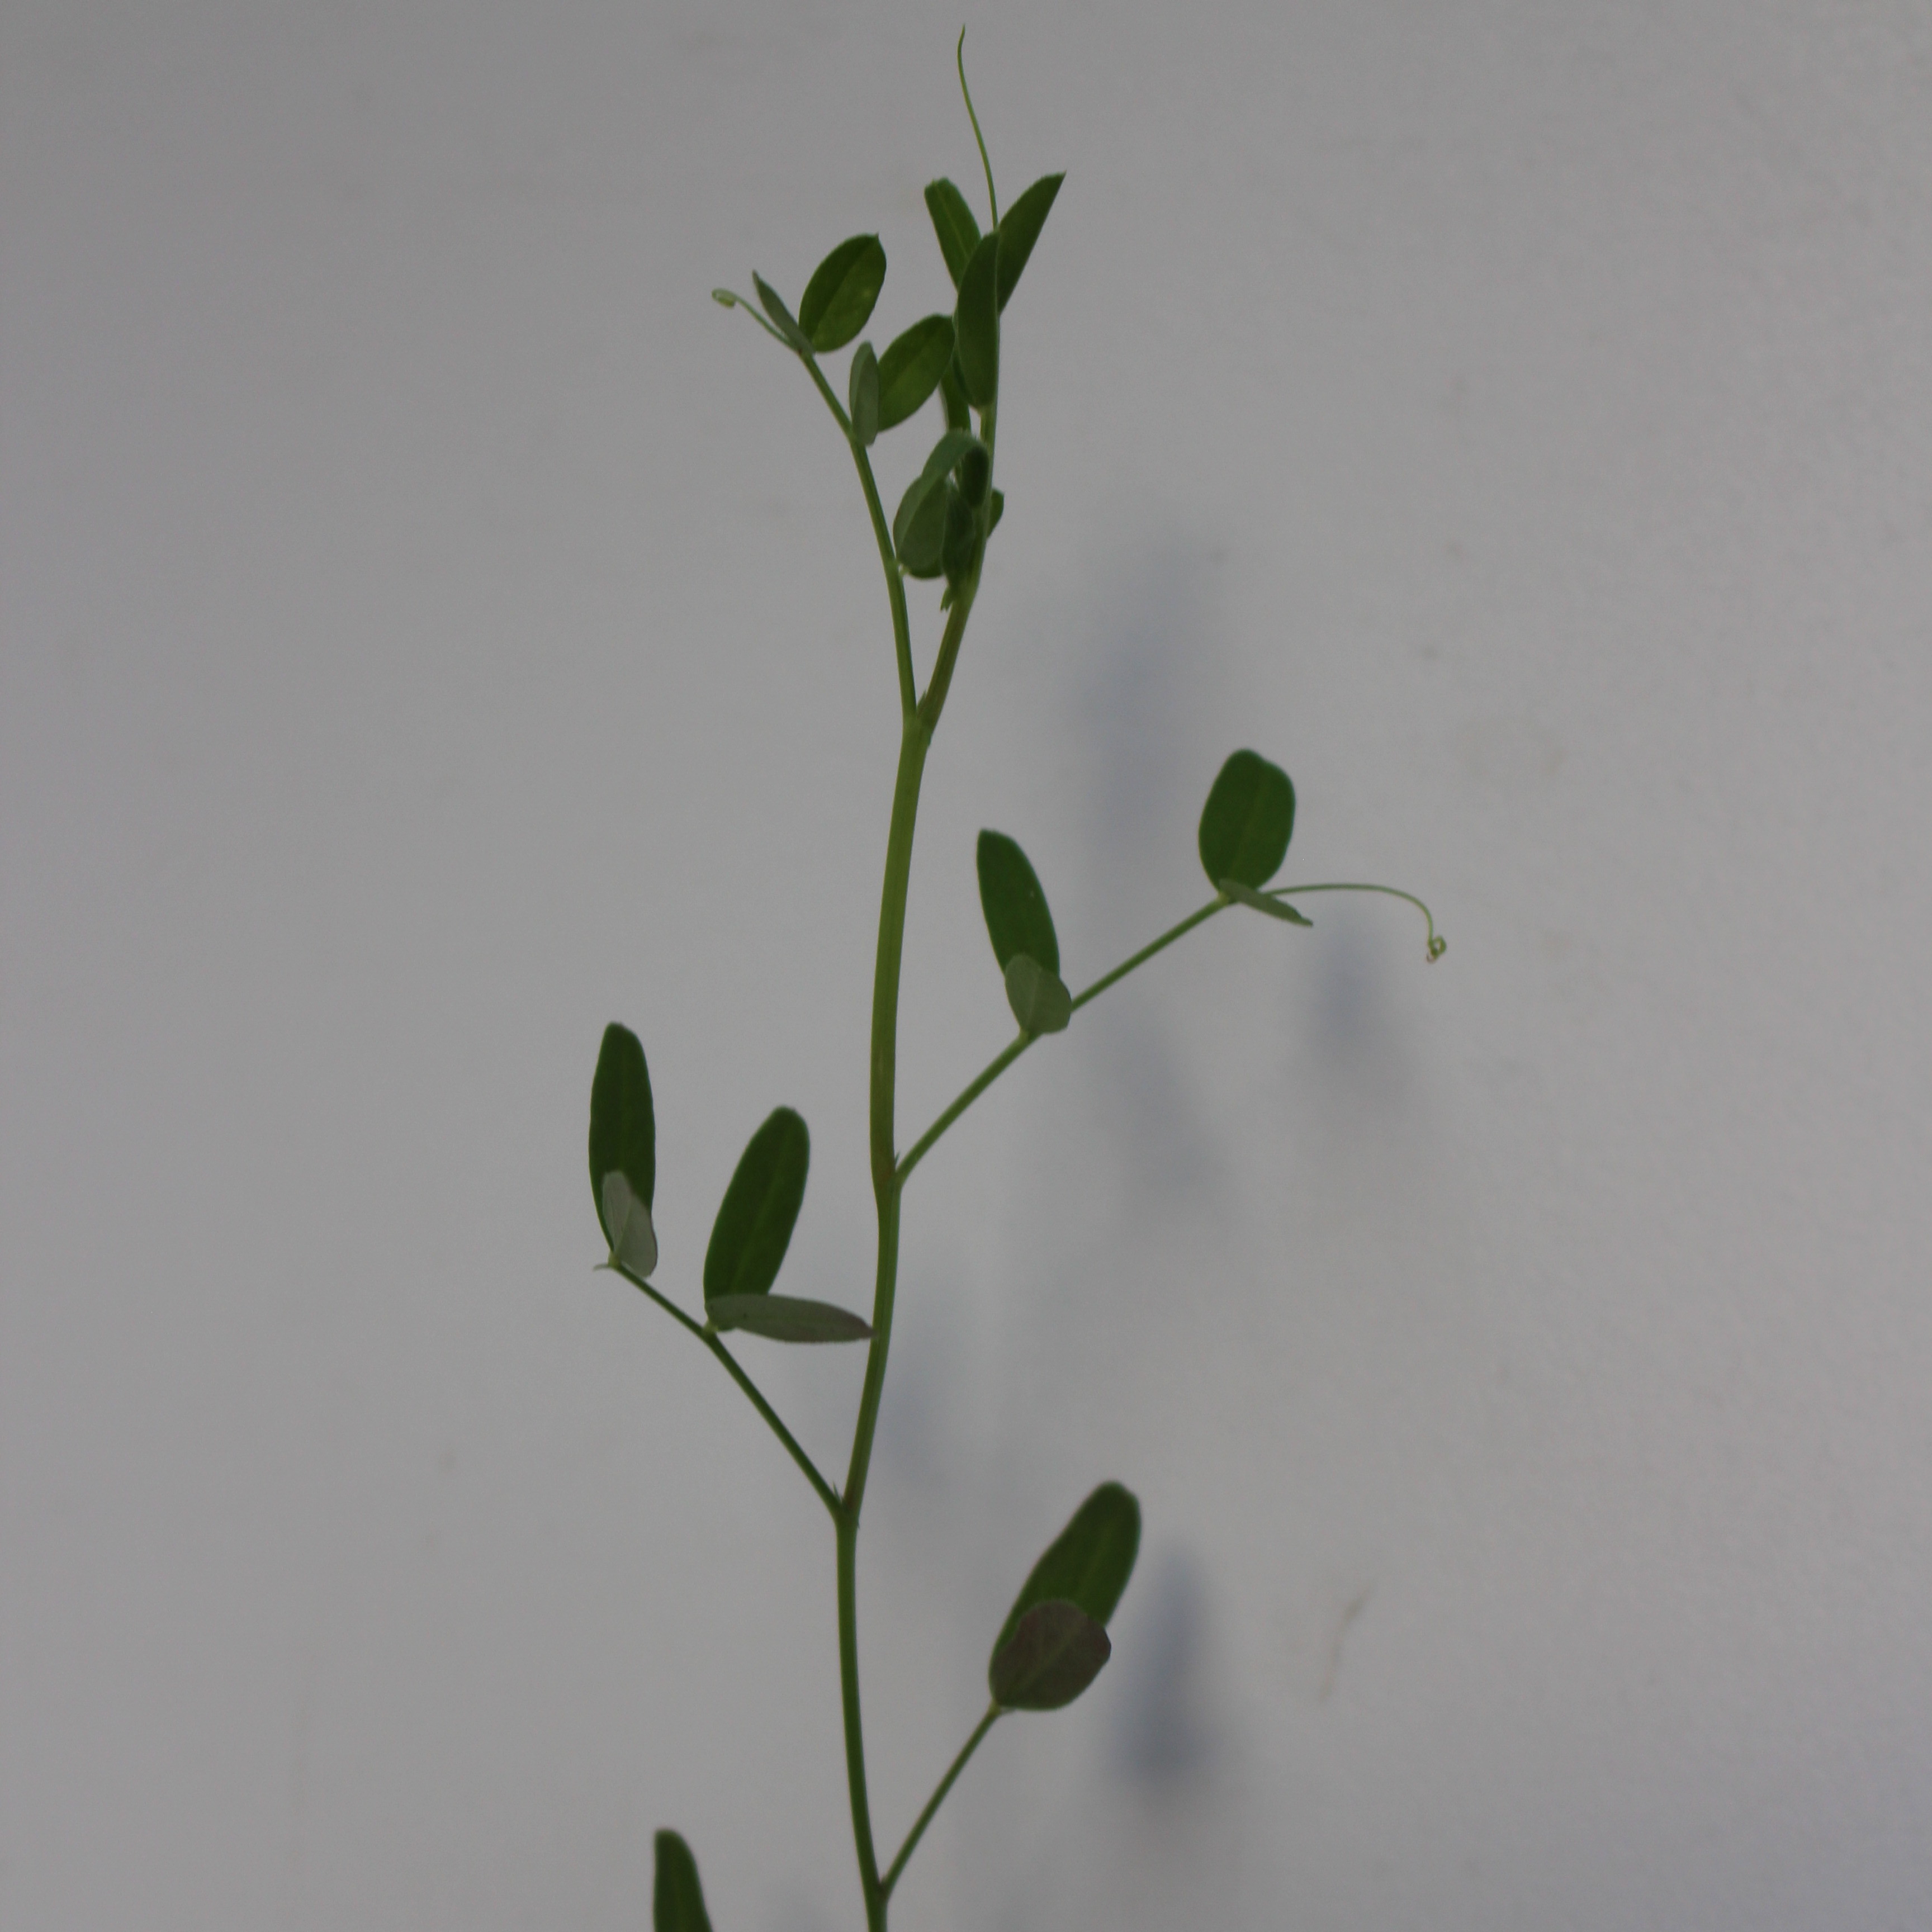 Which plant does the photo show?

Vicia sativa
